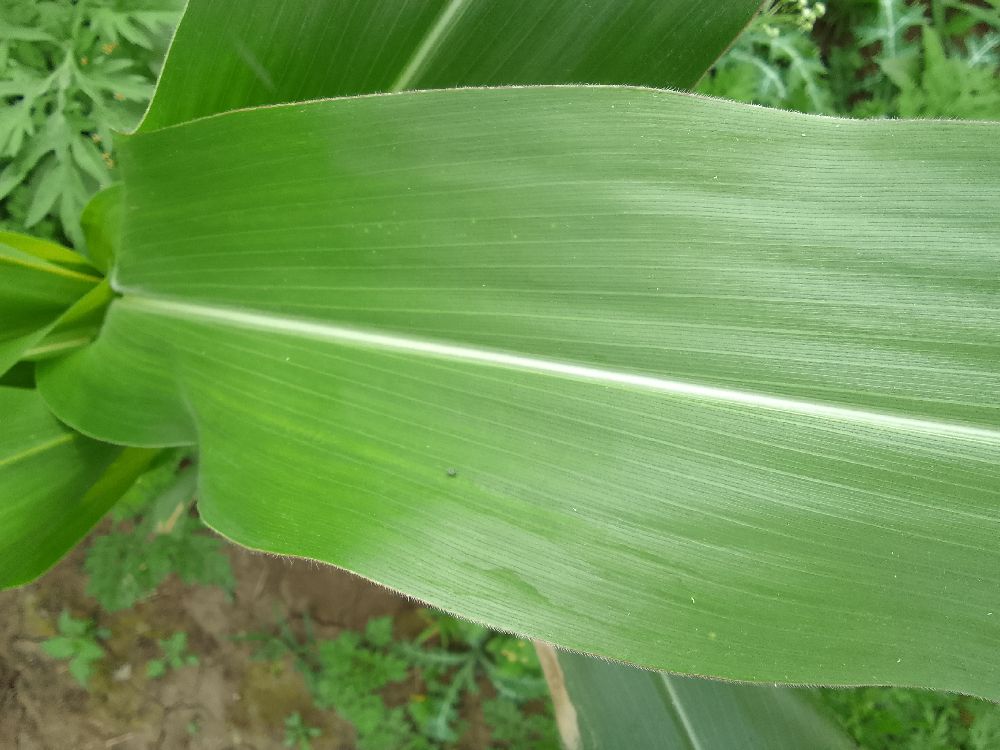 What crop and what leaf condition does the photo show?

maize, healthy
